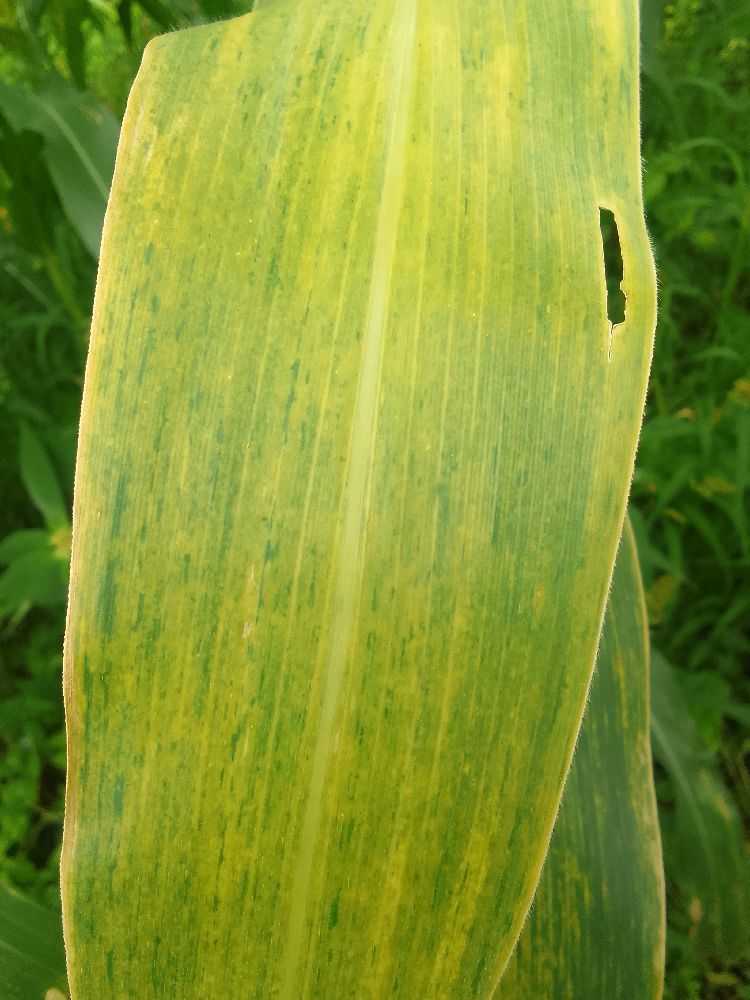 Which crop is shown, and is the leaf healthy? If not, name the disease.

maize, maize lethal necrosis
